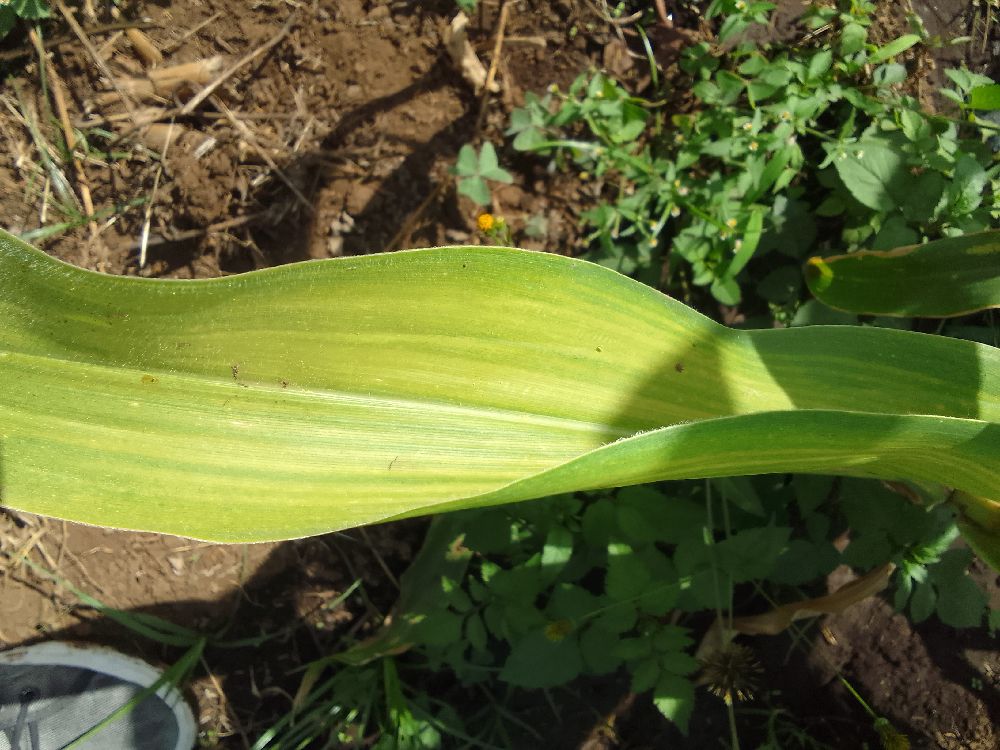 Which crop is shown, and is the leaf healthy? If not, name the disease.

maize, maize lethal necrosis
